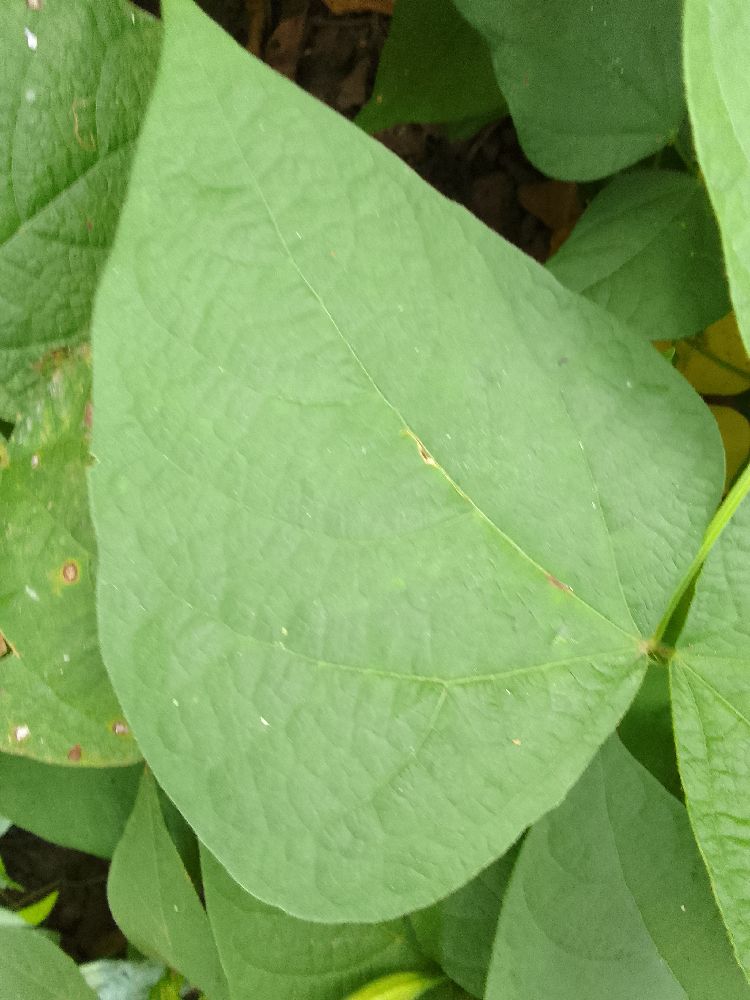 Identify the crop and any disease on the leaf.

common bean, healthy
